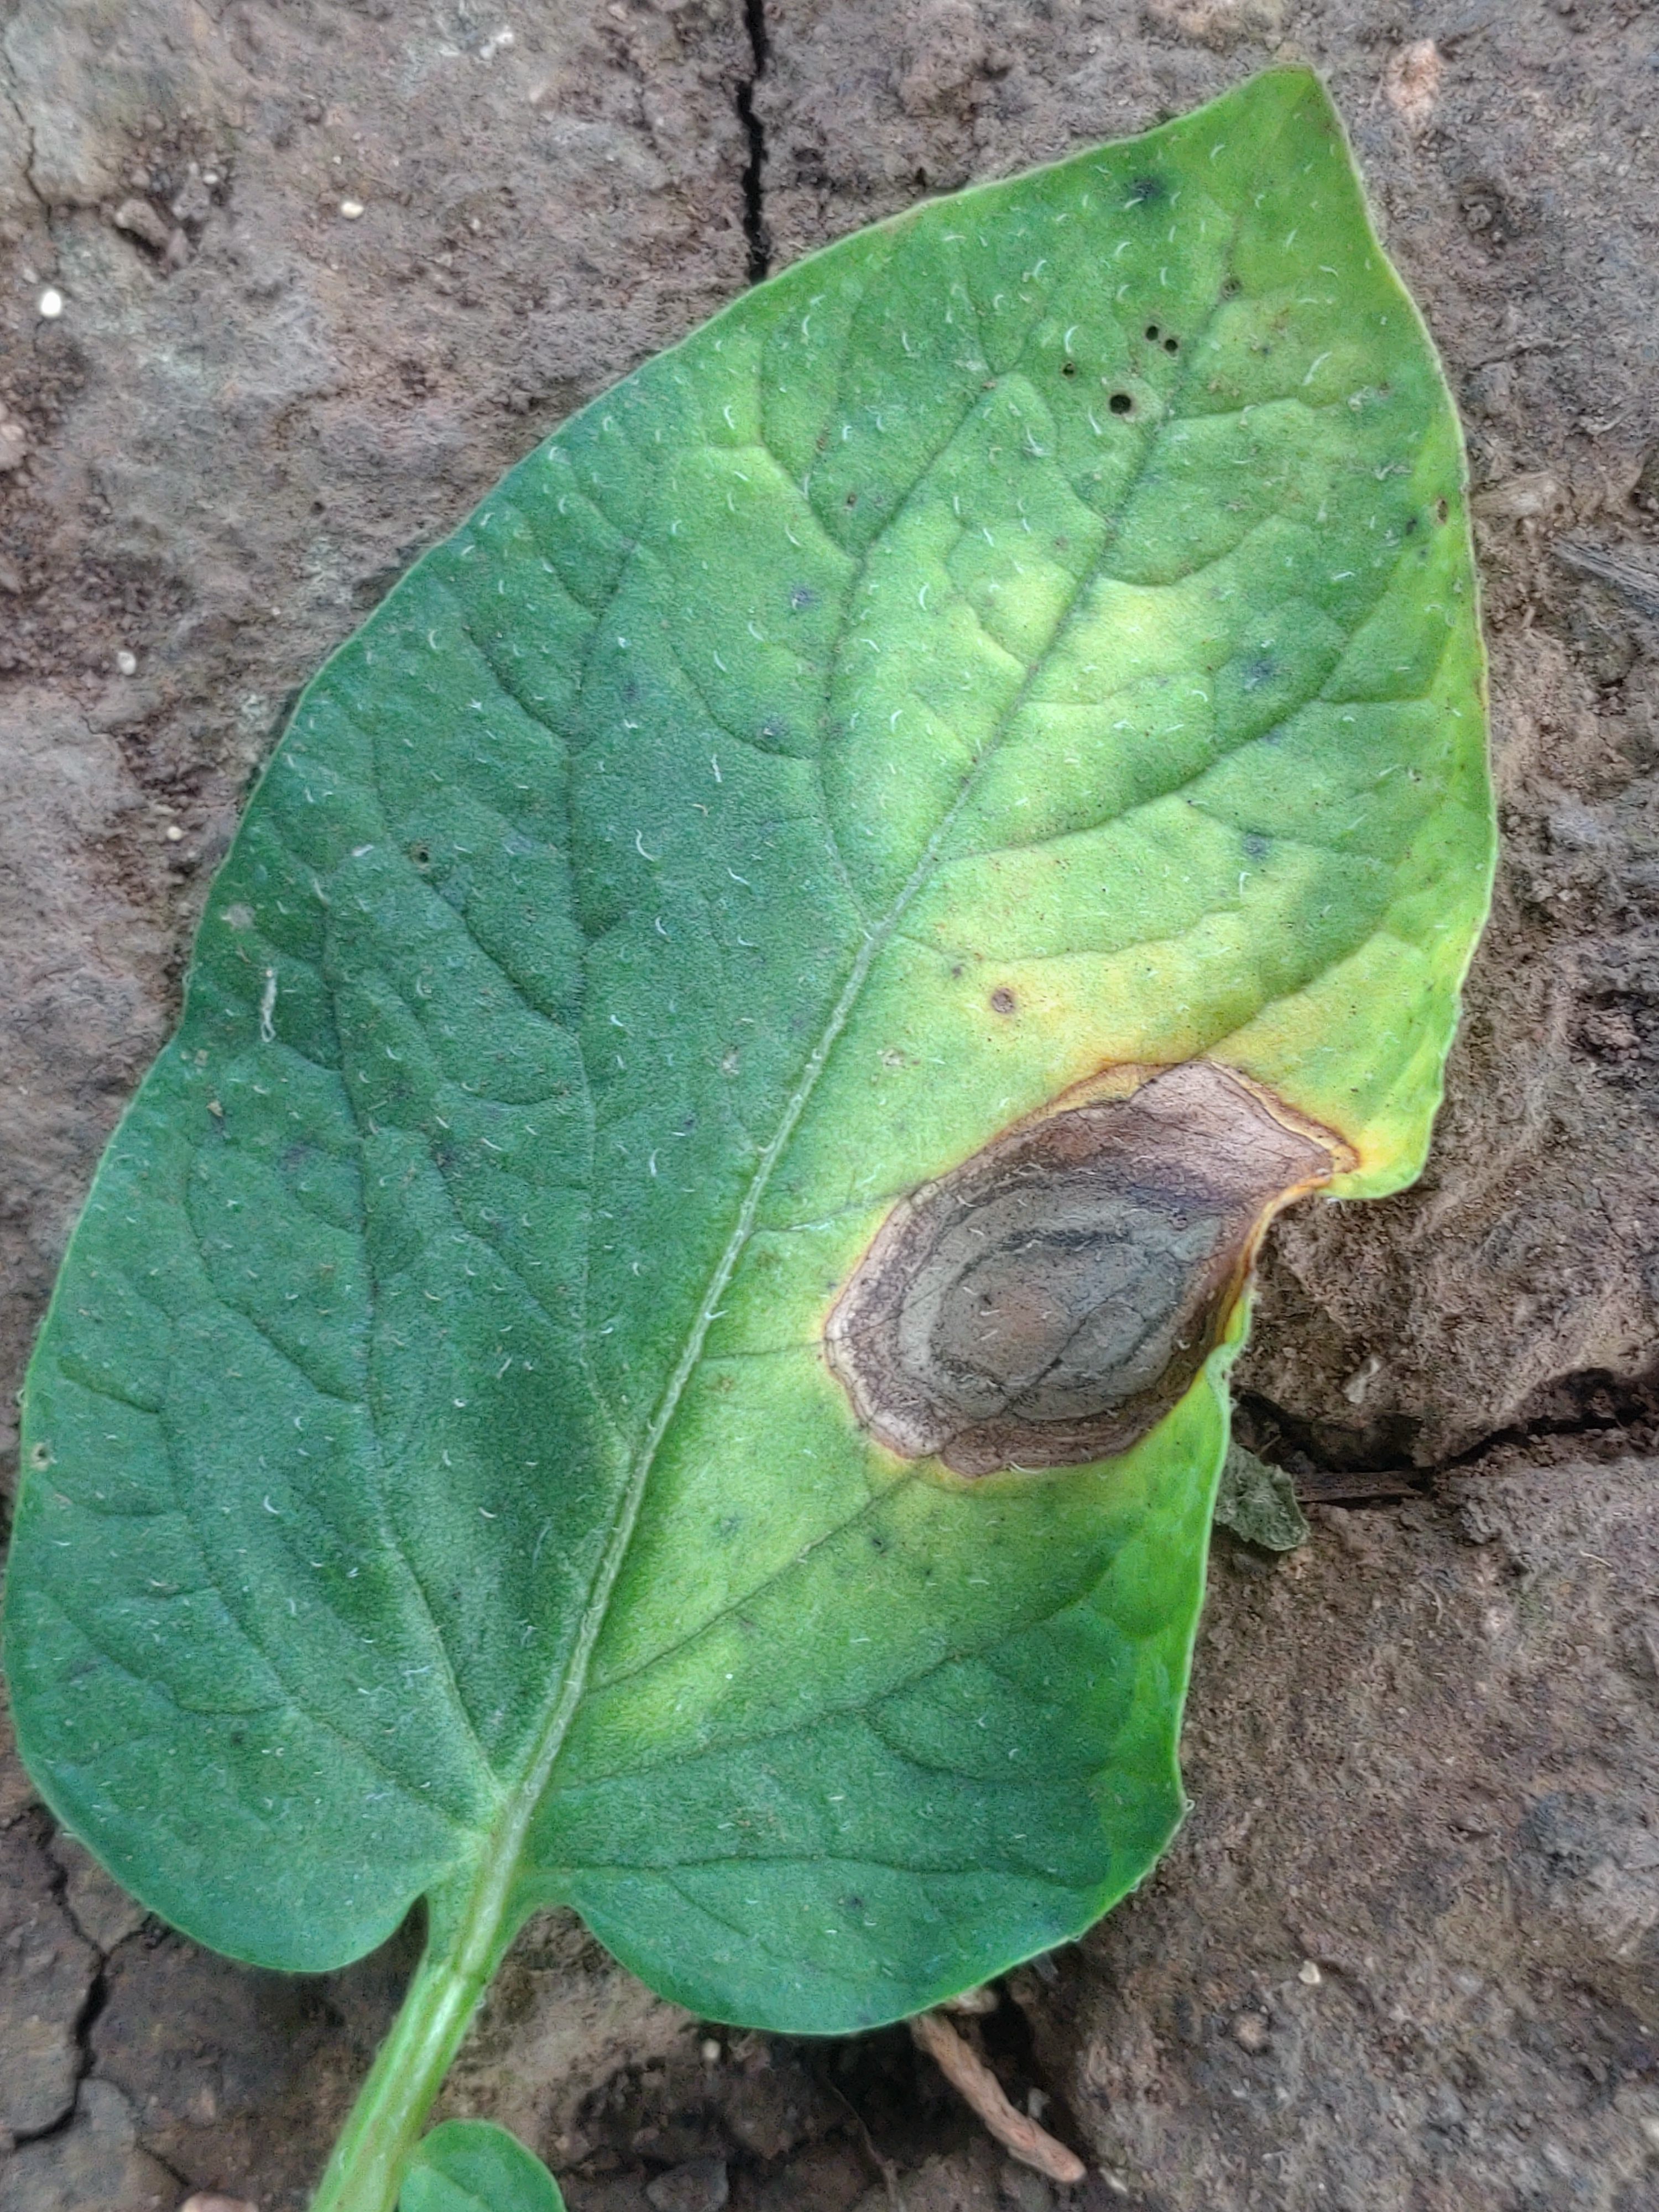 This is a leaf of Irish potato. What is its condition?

early blight
